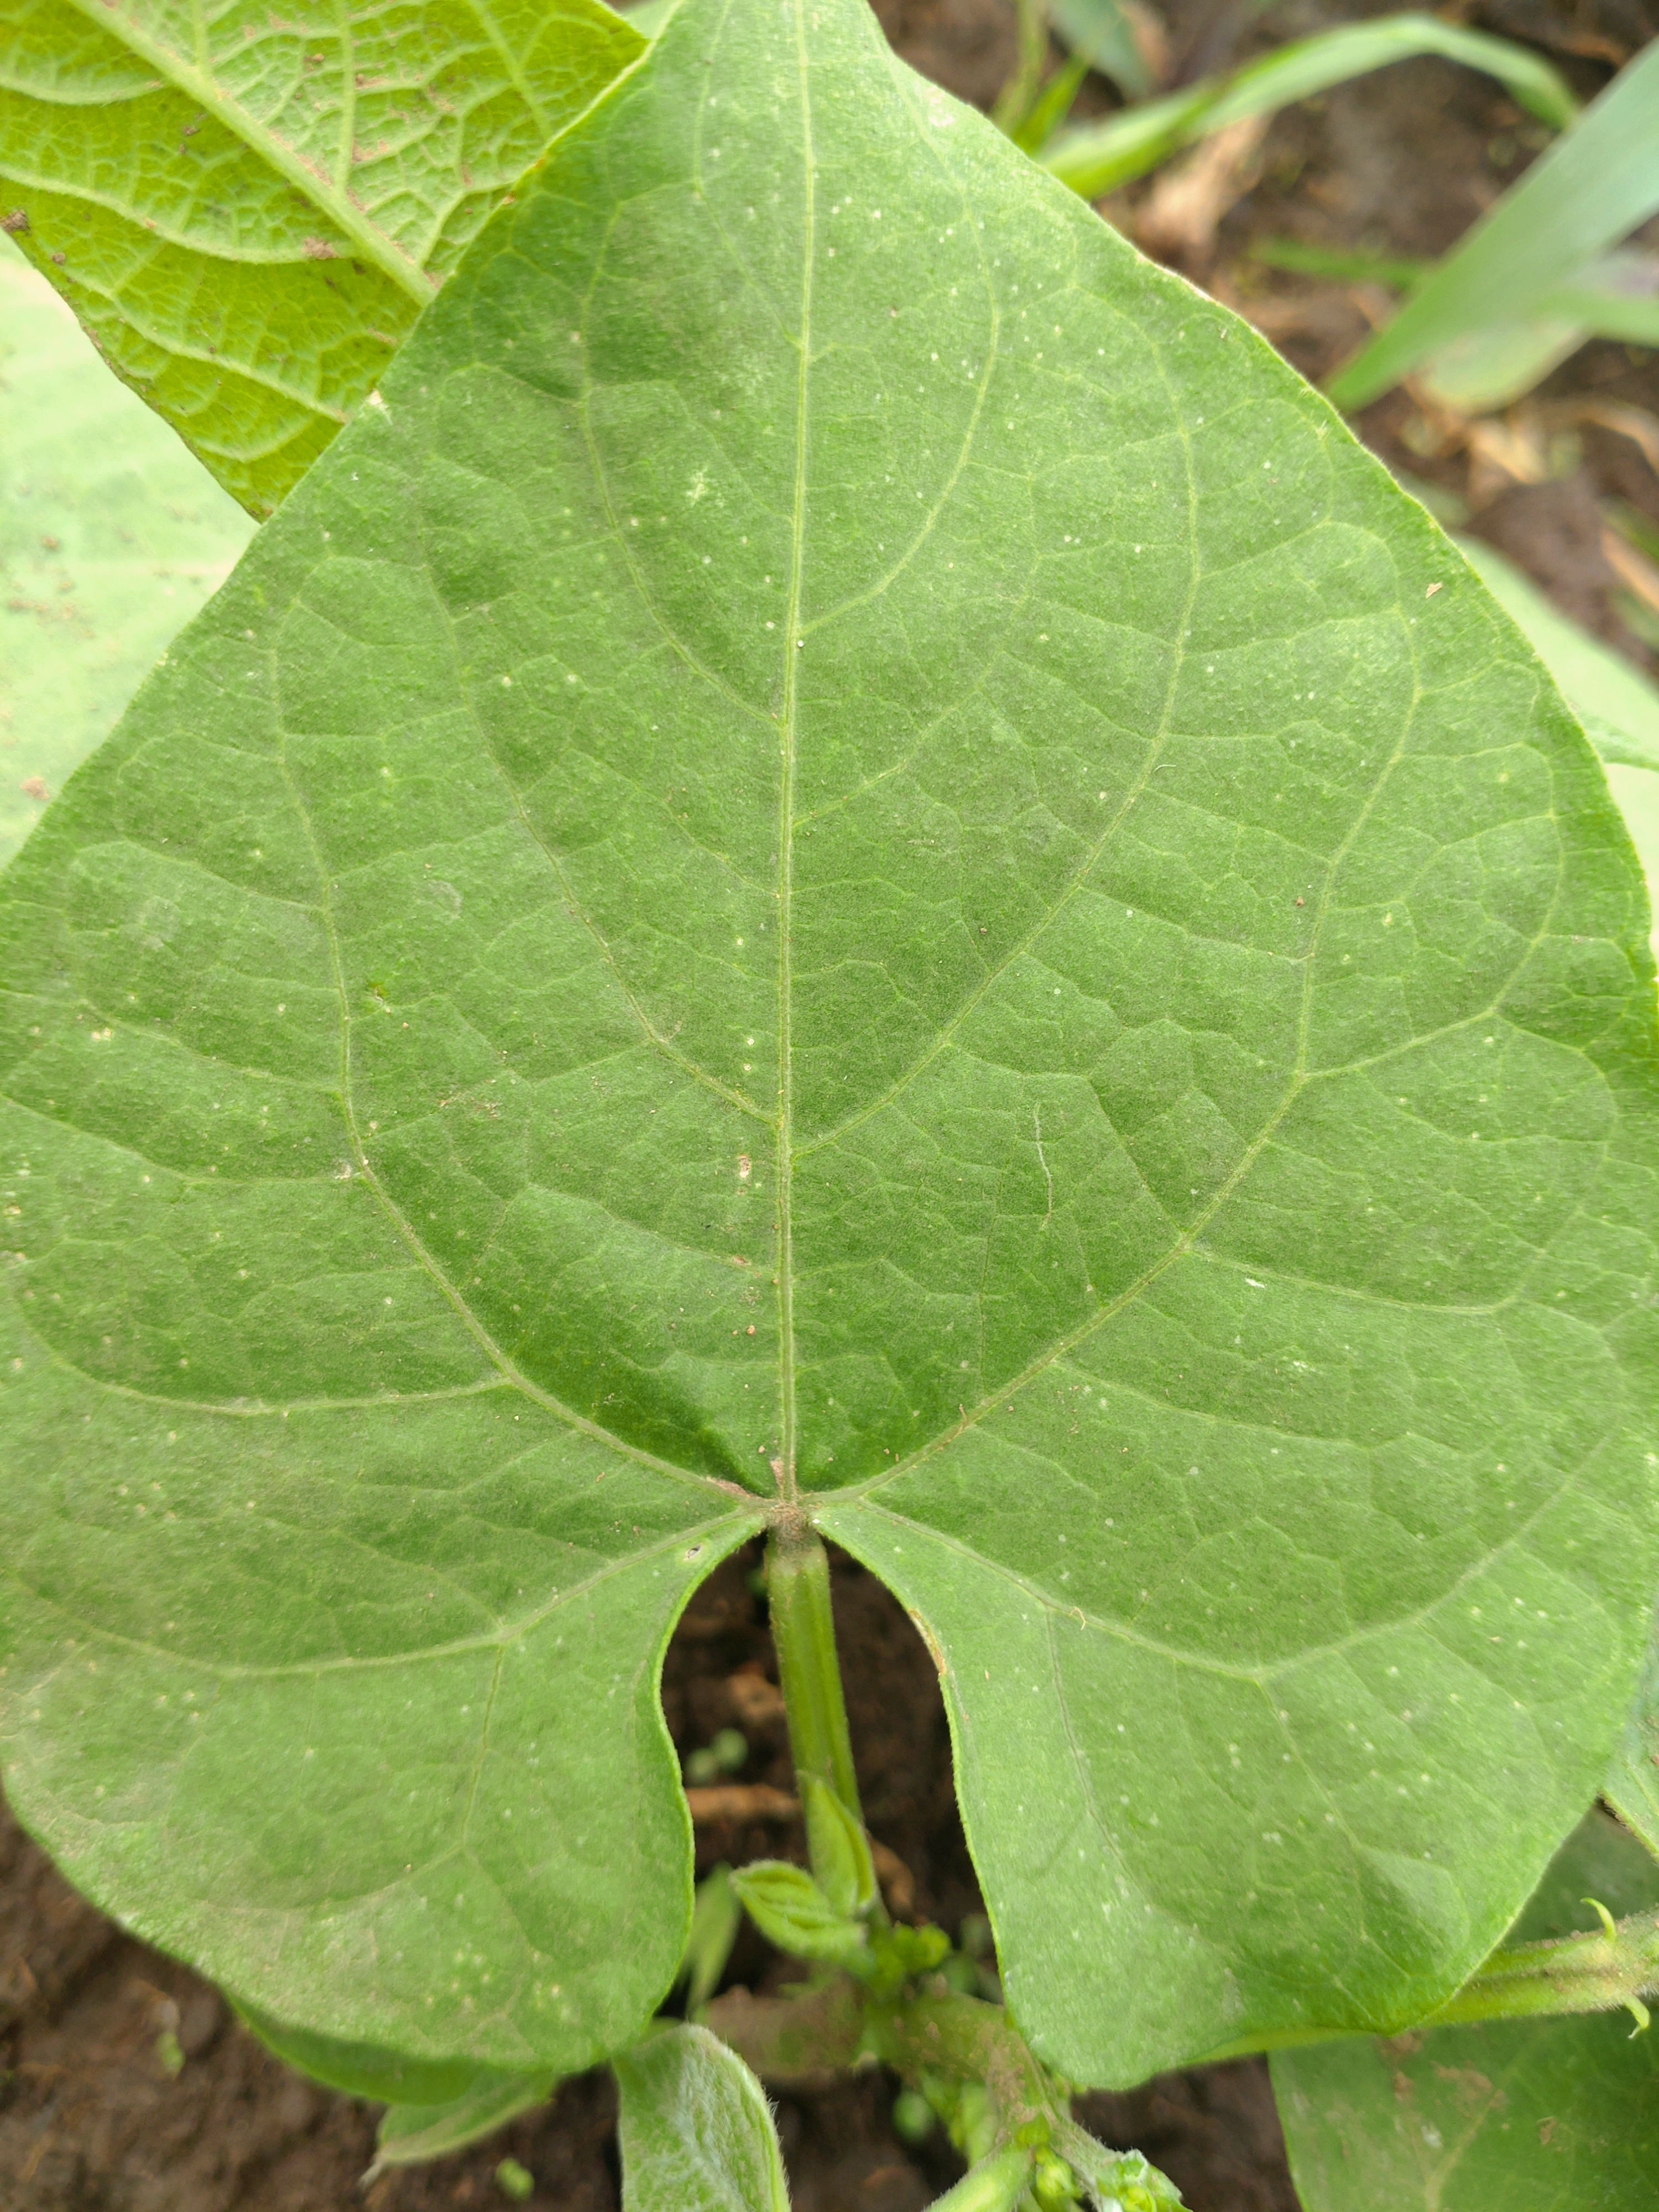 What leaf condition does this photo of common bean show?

healthy
